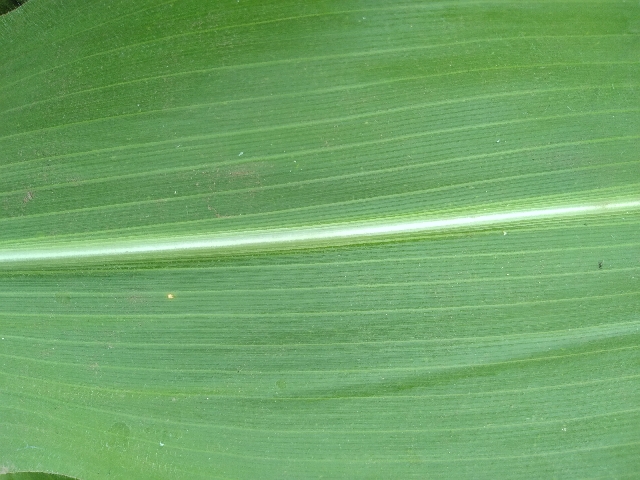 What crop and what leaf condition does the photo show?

maize, healthy
